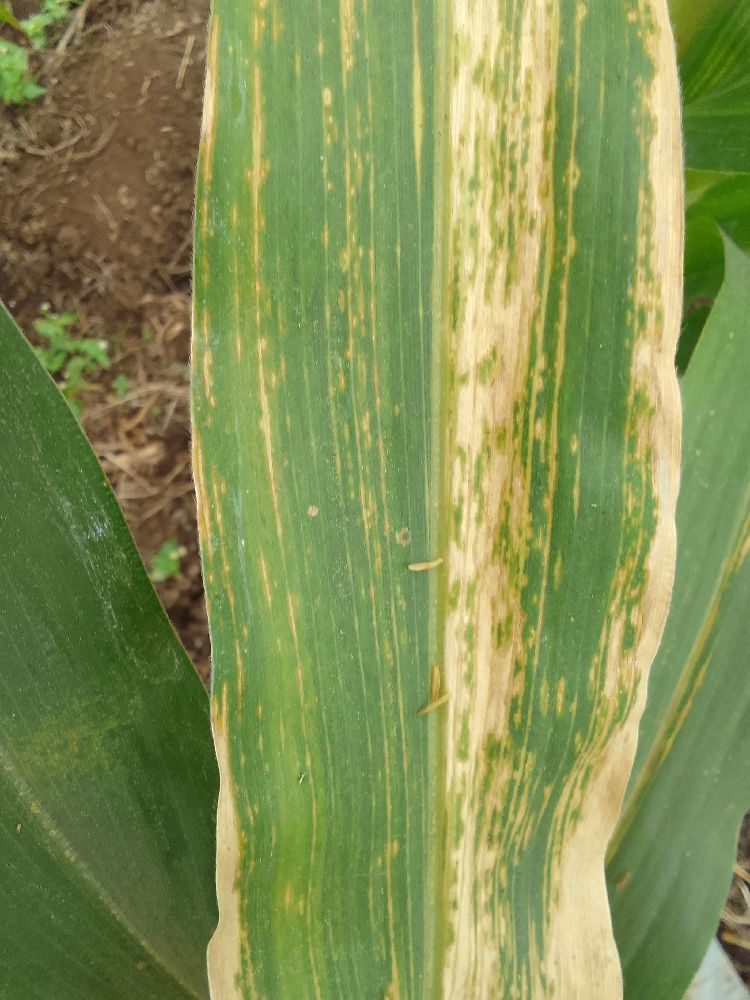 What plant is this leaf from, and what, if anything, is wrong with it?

maize, maize lethal necrosis
